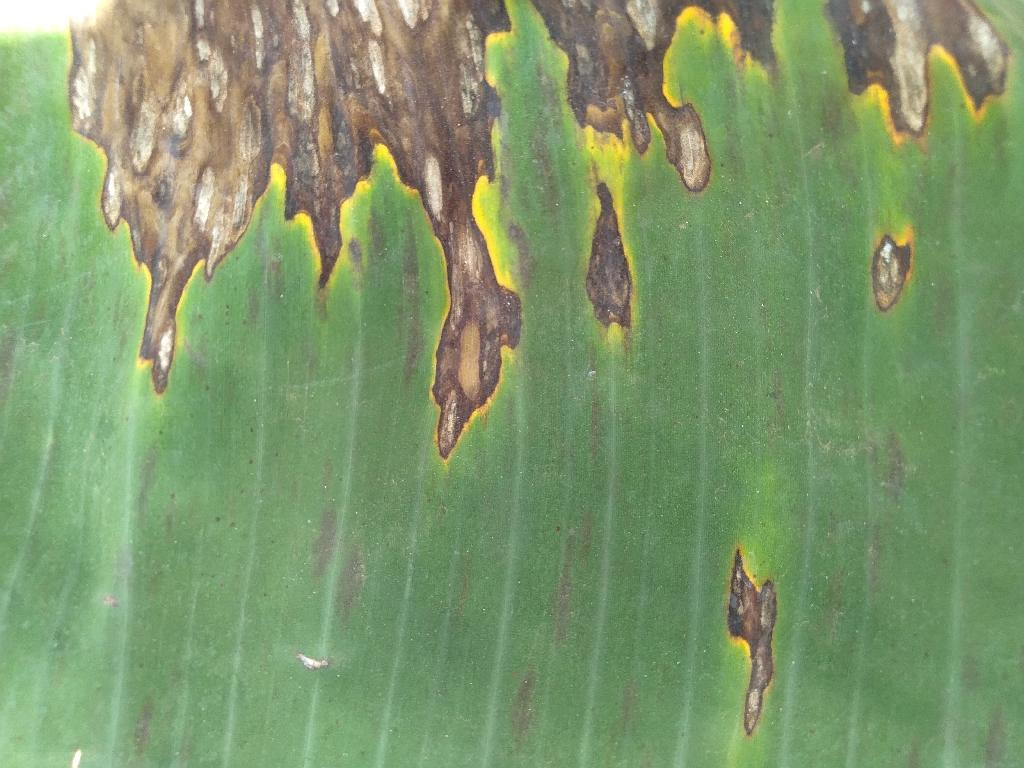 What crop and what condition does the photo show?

banana, black sigatoka
